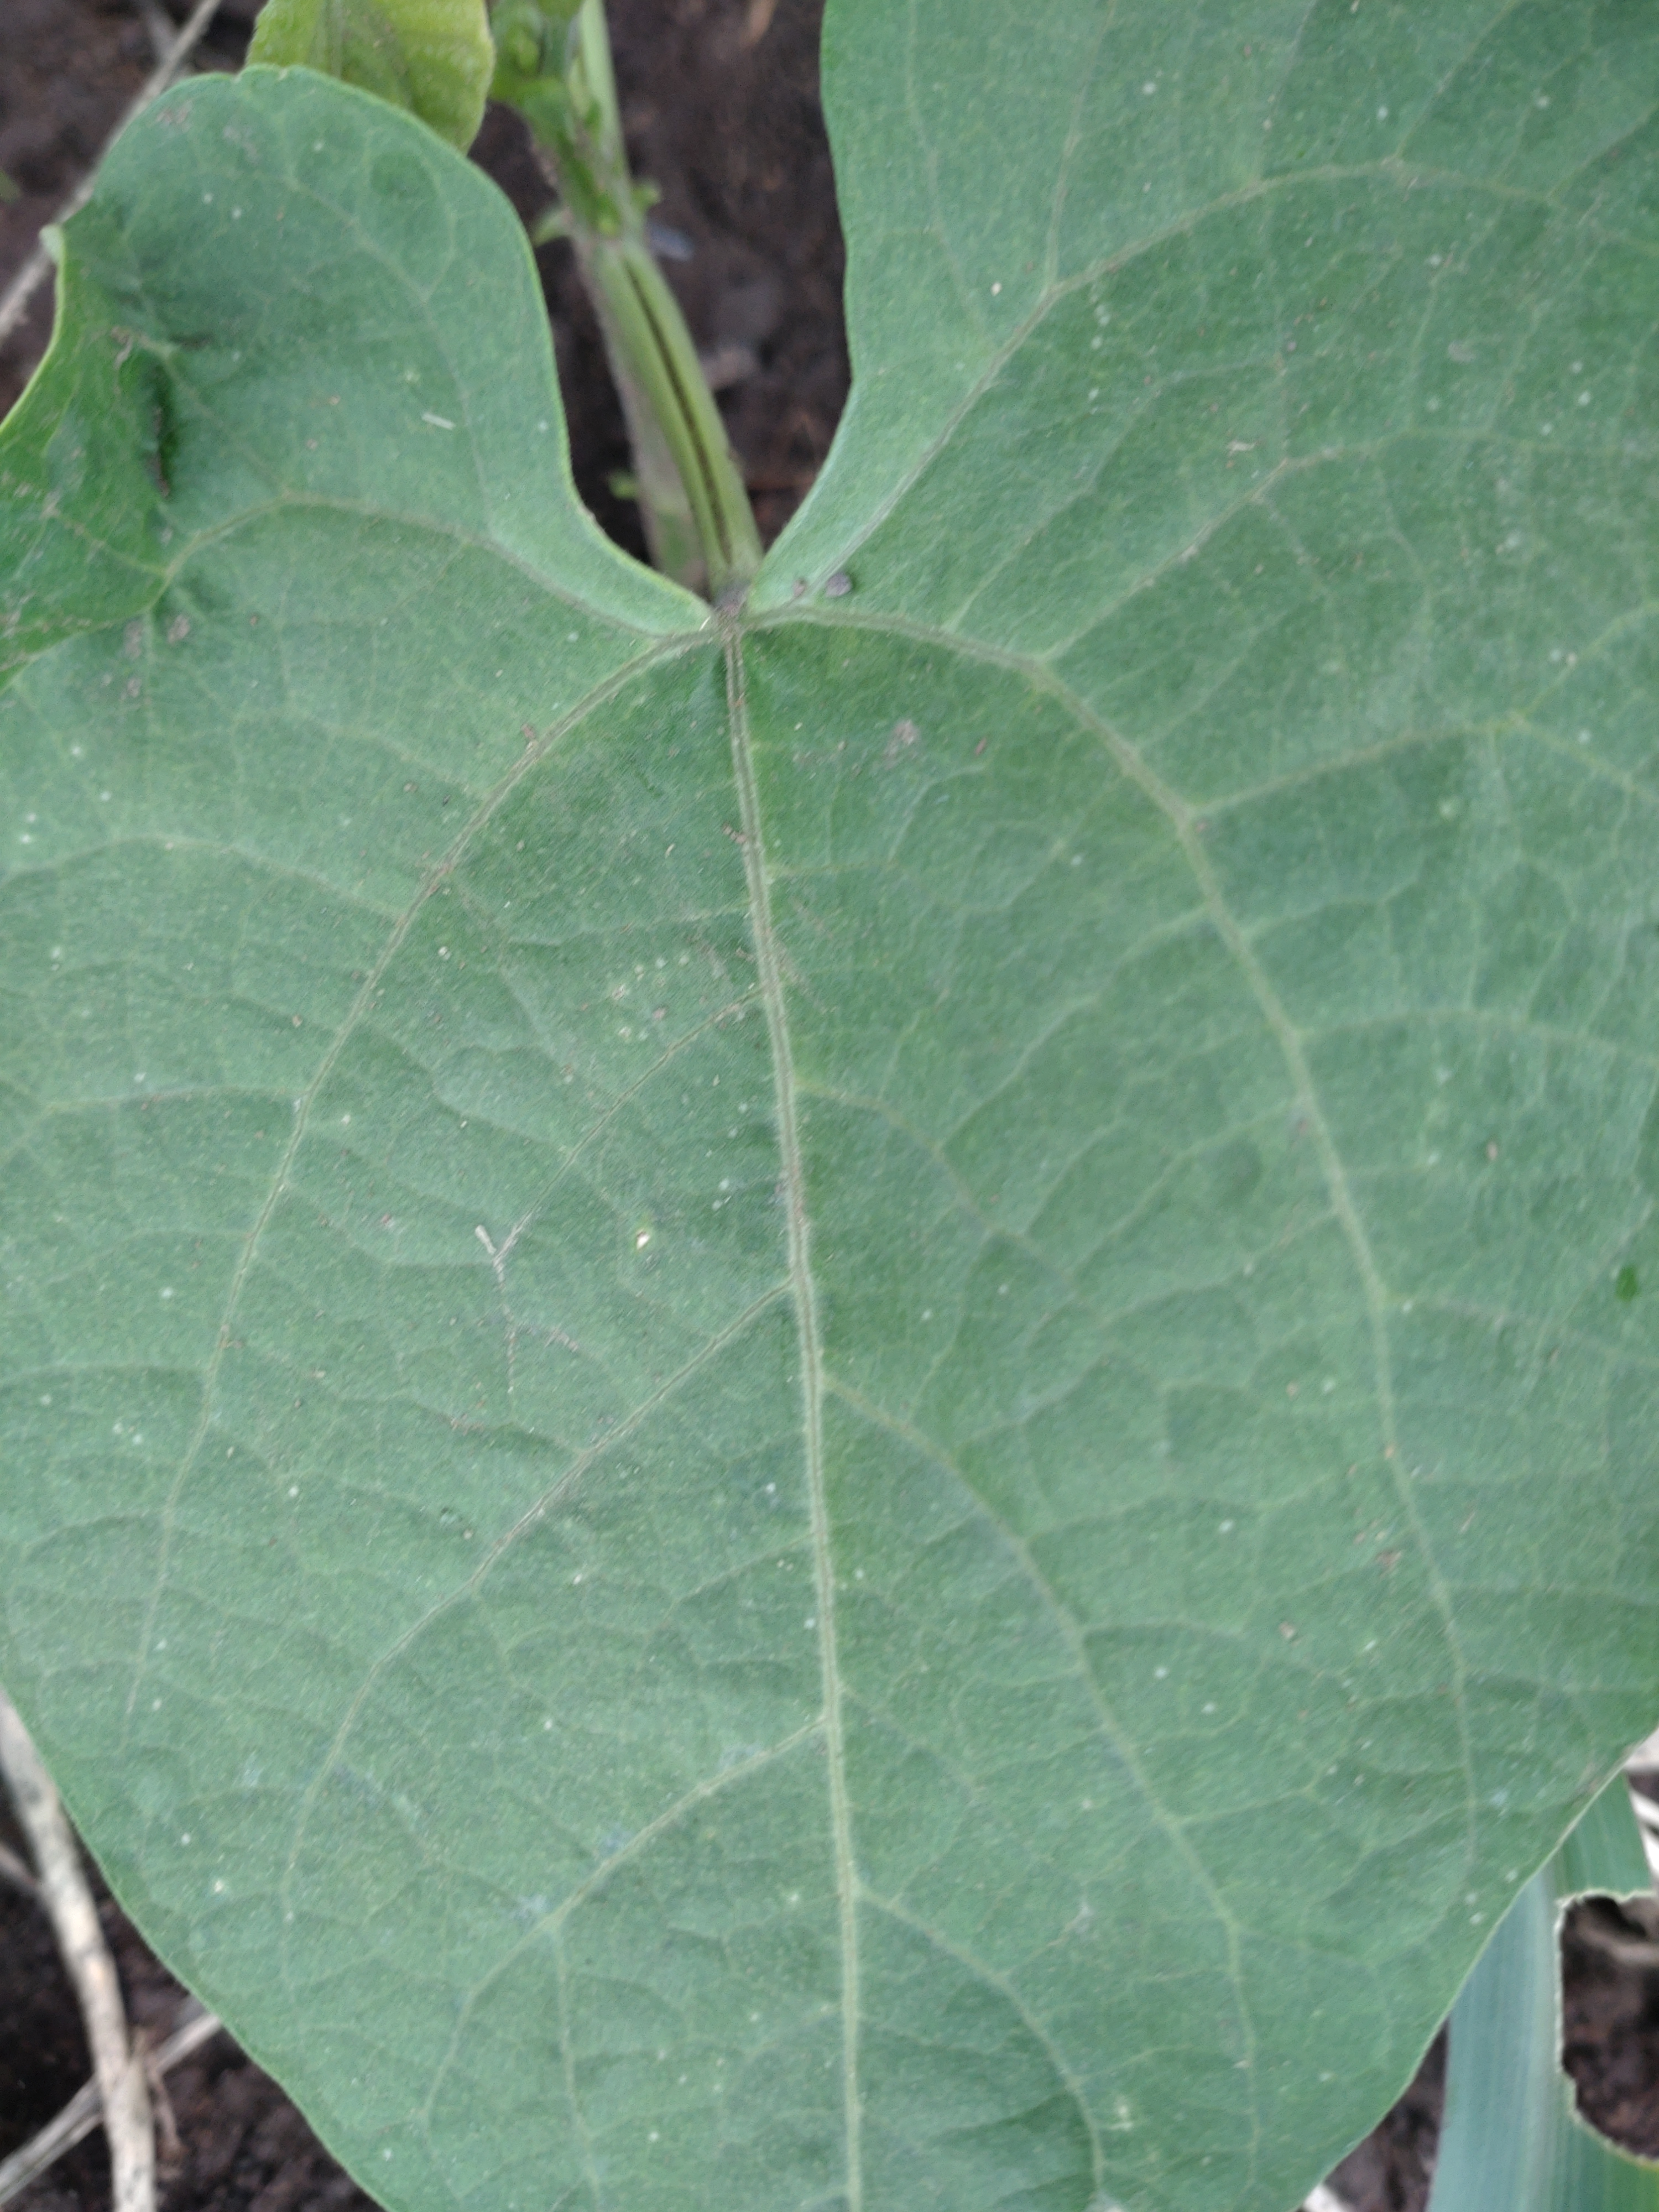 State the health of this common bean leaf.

healthy
